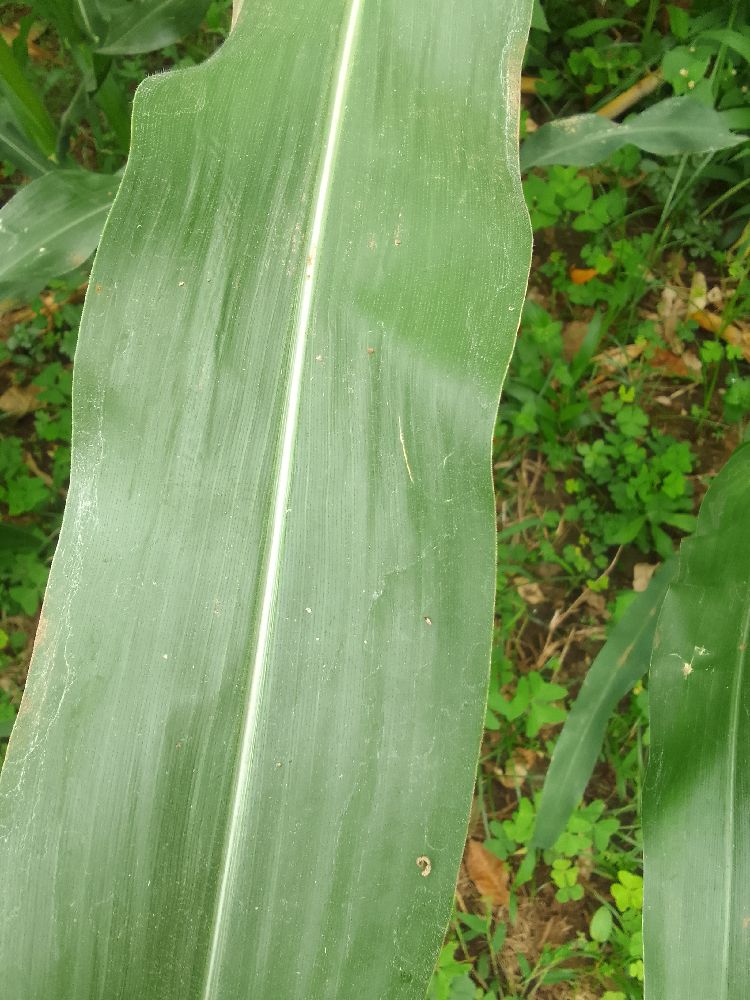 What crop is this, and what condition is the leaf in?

maize, healthy
